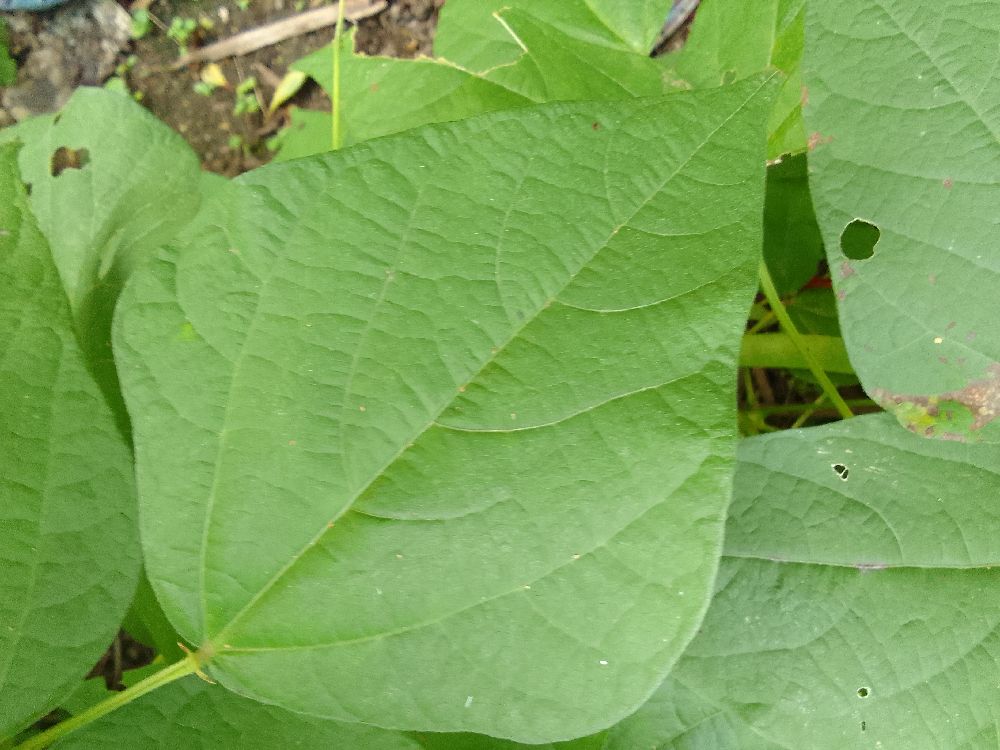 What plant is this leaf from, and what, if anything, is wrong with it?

common bean, healthy
